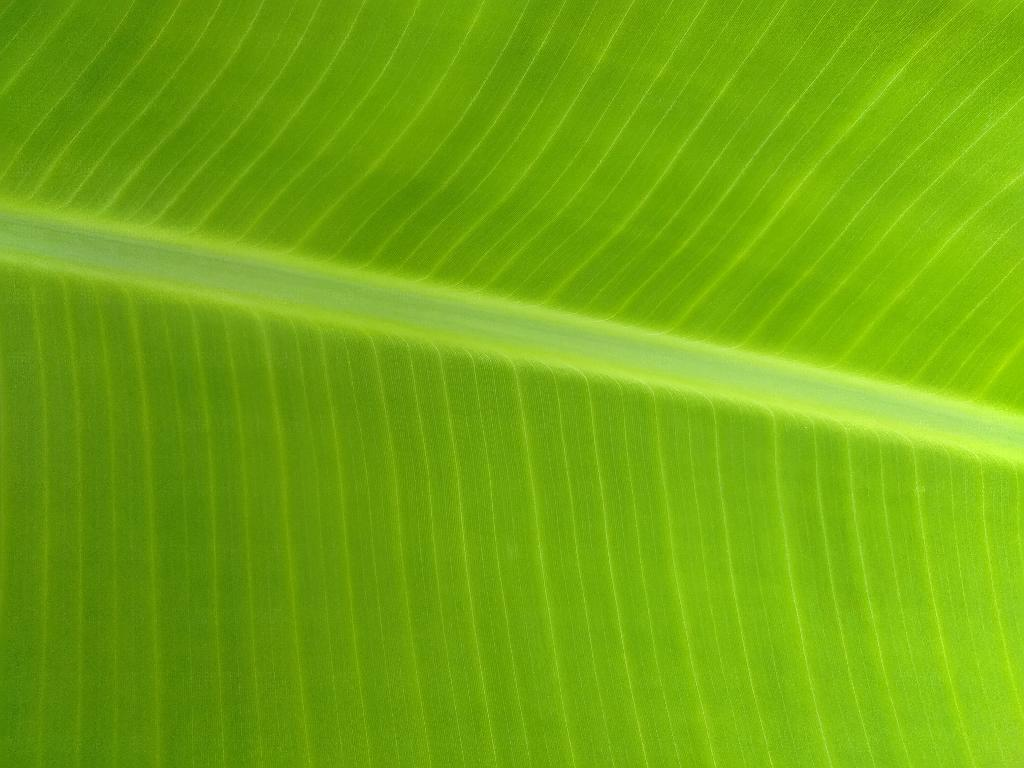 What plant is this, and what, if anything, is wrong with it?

banana, healthy
